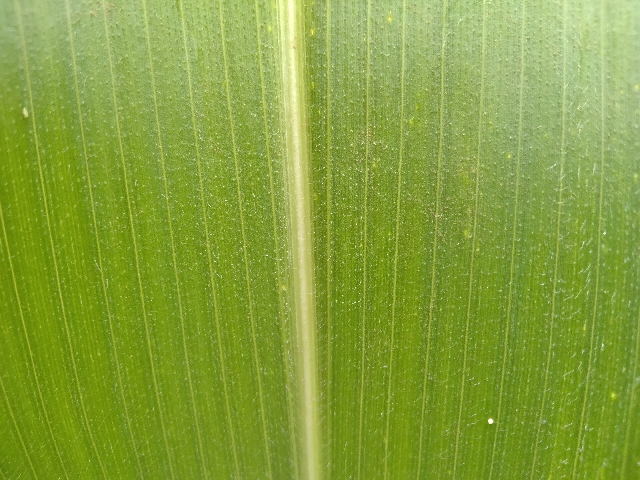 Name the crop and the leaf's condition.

maize, healthy
